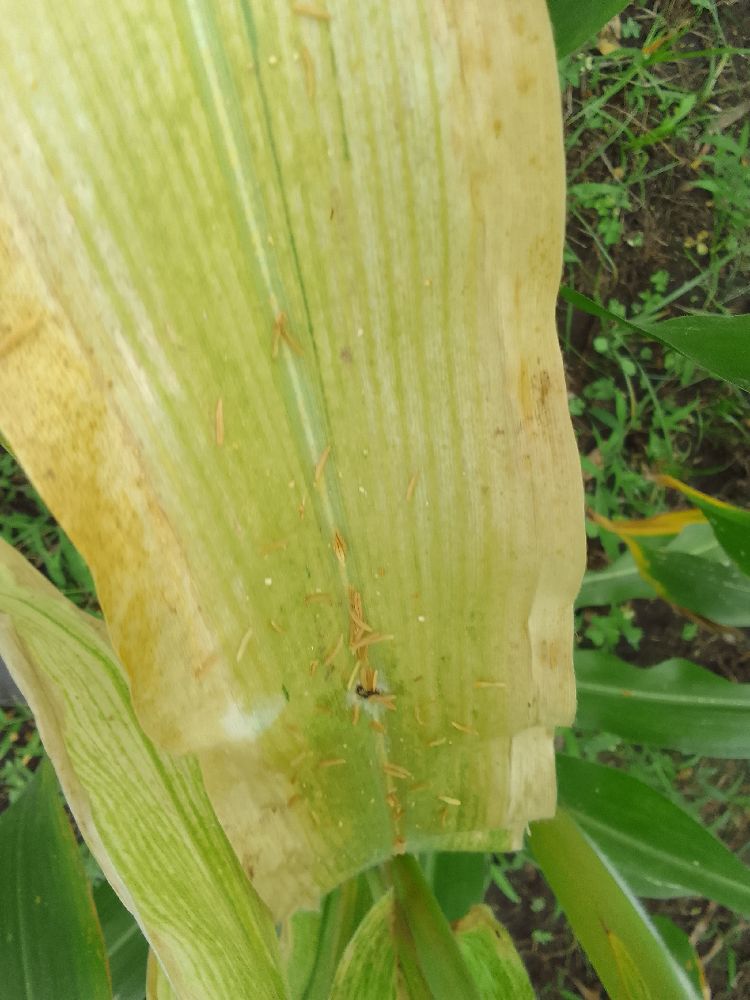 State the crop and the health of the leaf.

maize, maize lethal necrosis
